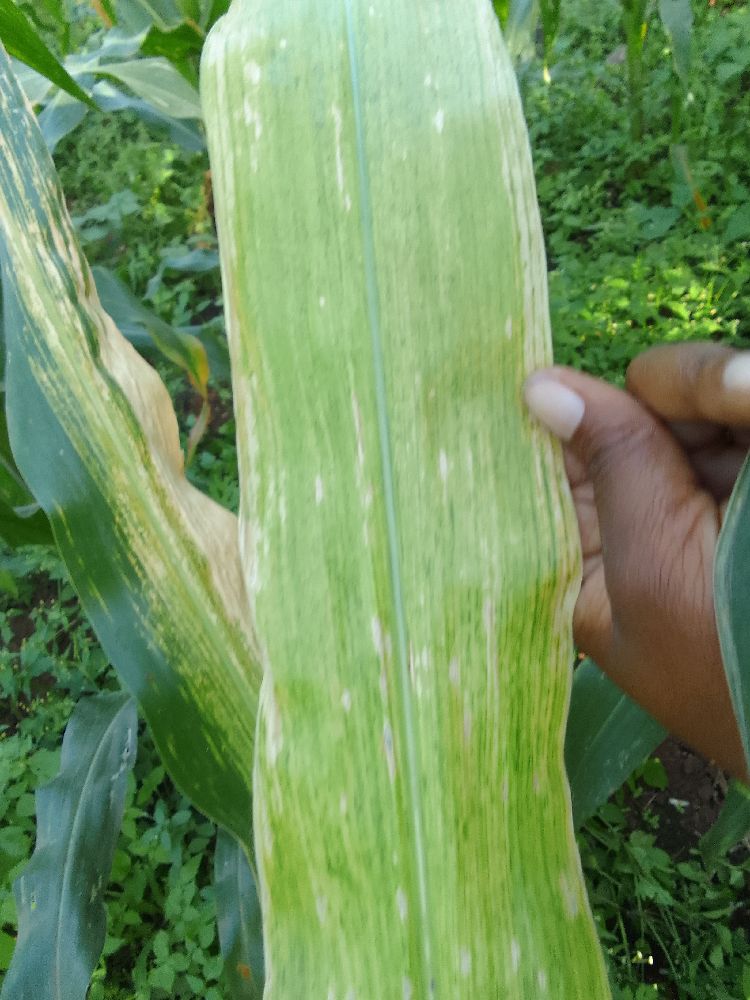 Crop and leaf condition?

maize, maize lethal necrosis
